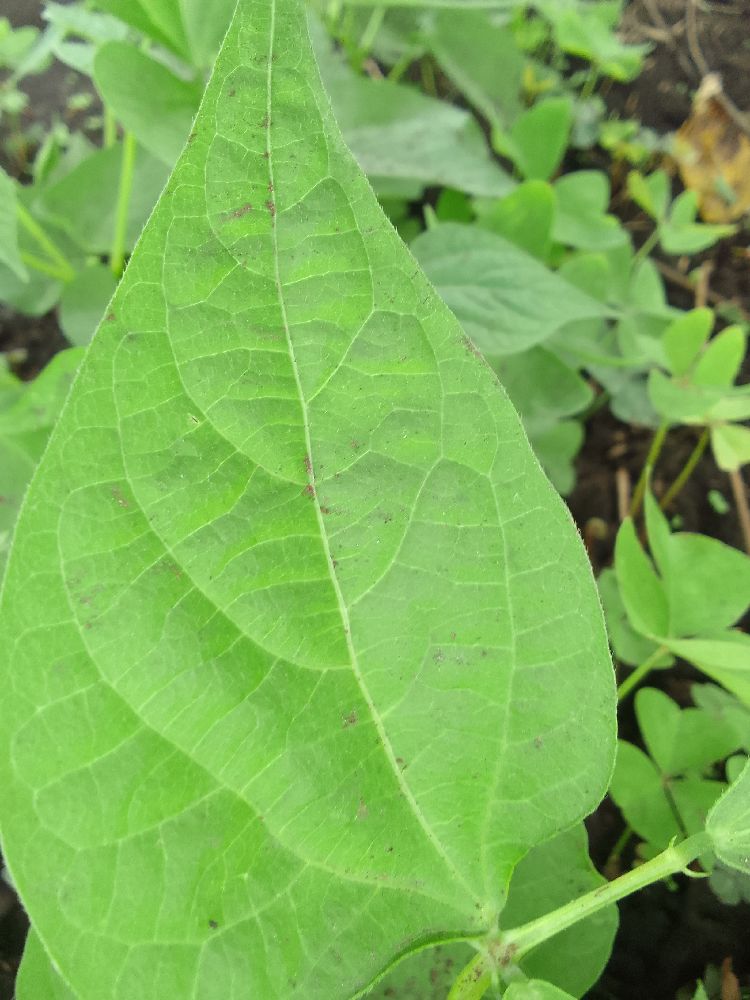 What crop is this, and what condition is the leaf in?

common bean, healthy
